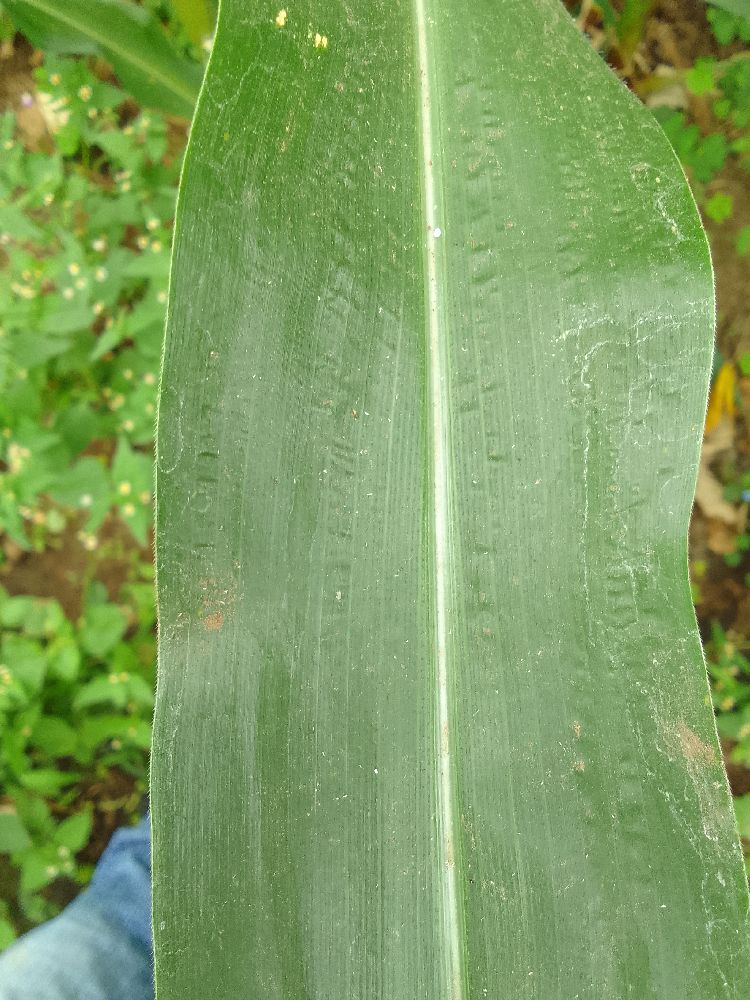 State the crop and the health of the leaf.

maize, healthy
